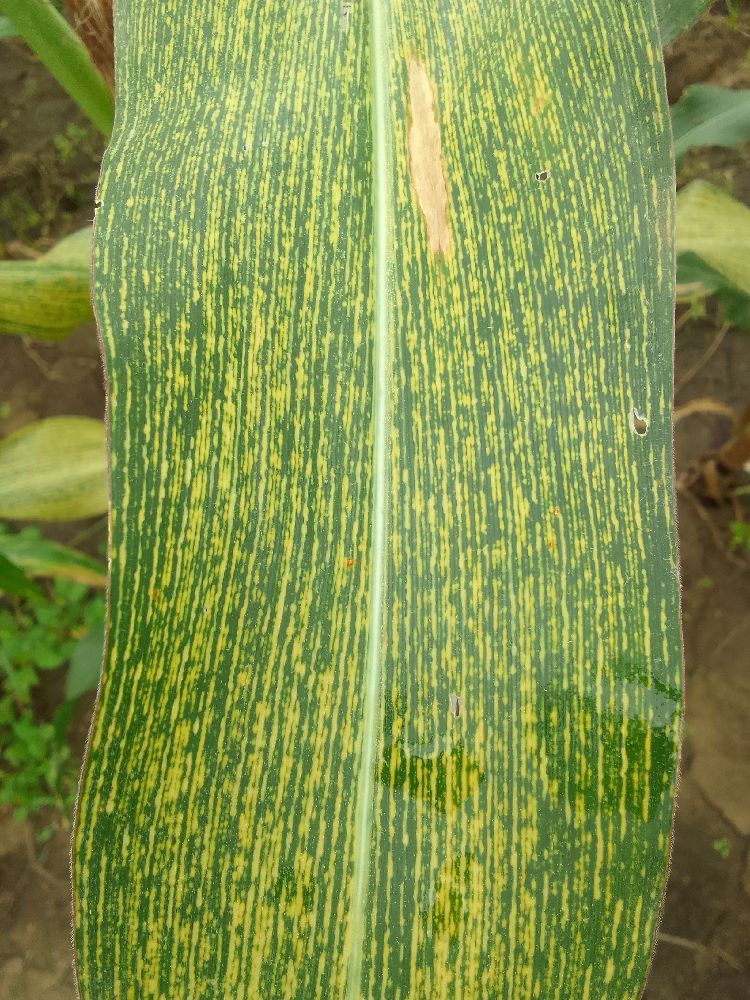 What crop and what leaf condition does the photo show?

maize, maize streak virus
